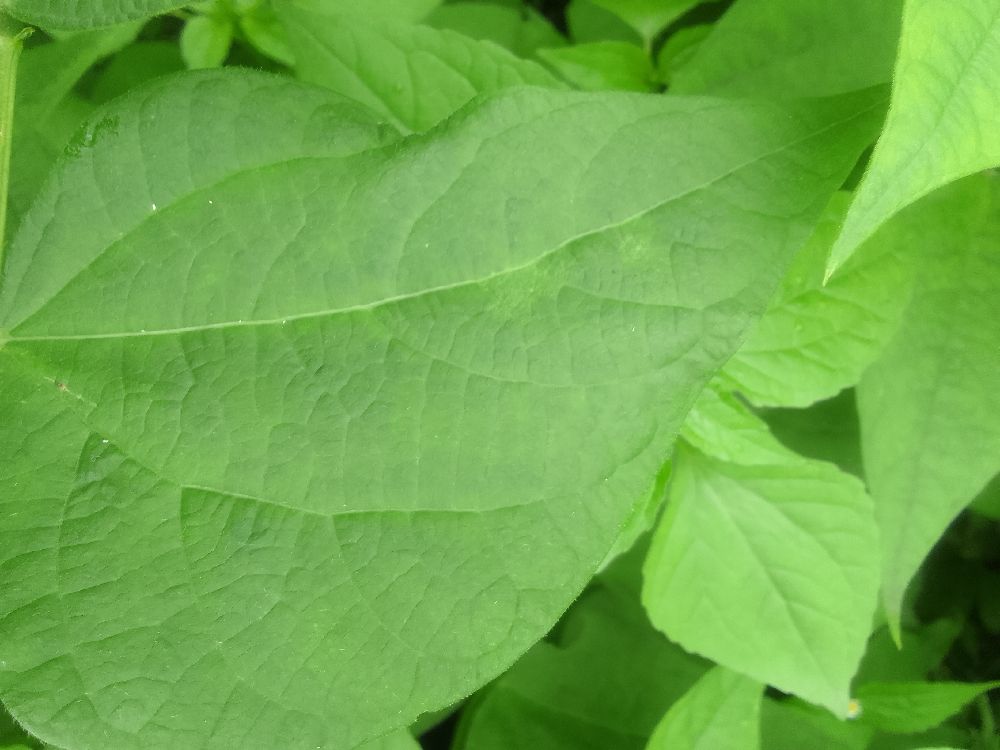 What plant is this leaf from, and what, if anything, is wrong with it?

common bean, healthy
